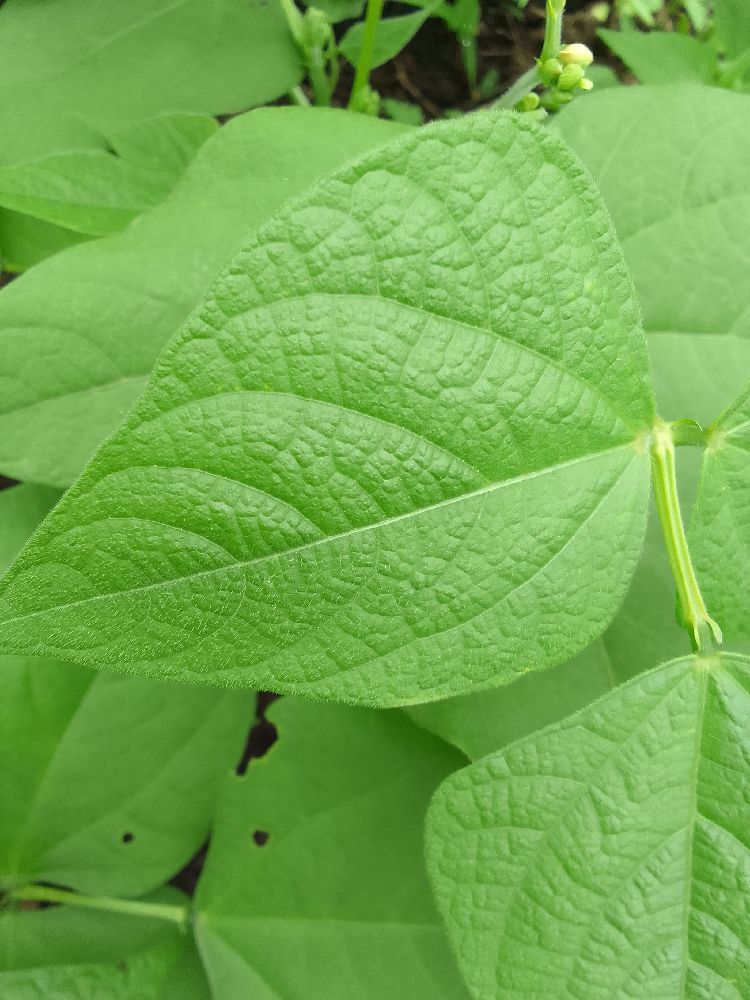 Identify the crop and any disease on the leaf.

common bean, healthy
